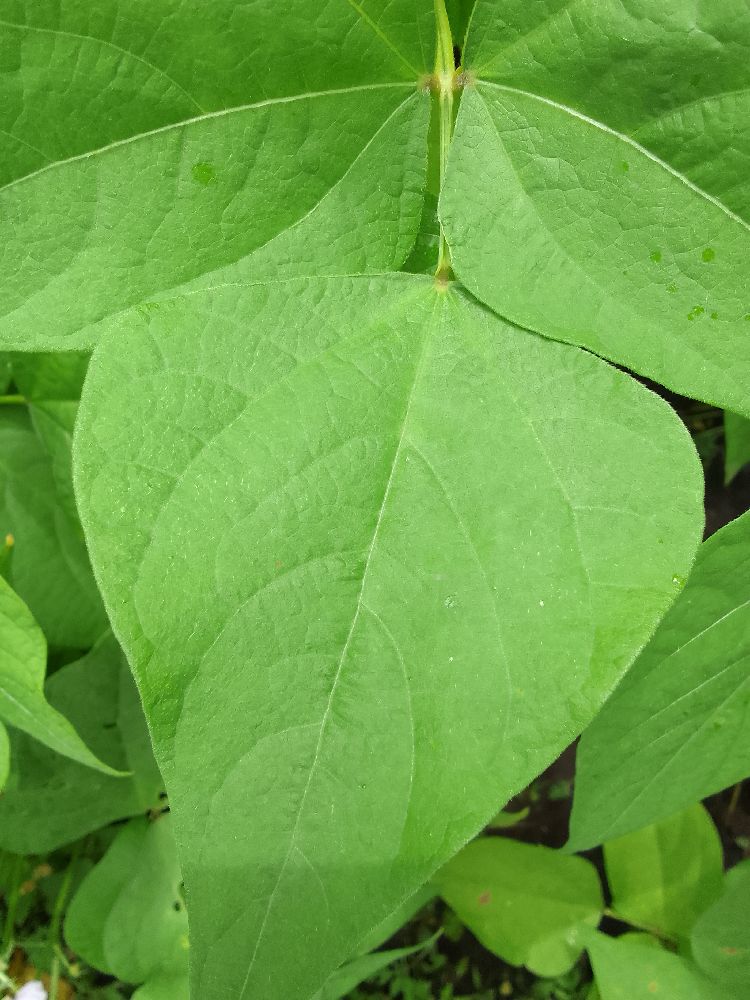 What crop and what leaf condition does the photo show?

common bean, healthy
